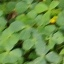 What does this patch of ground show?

unstructured weed
